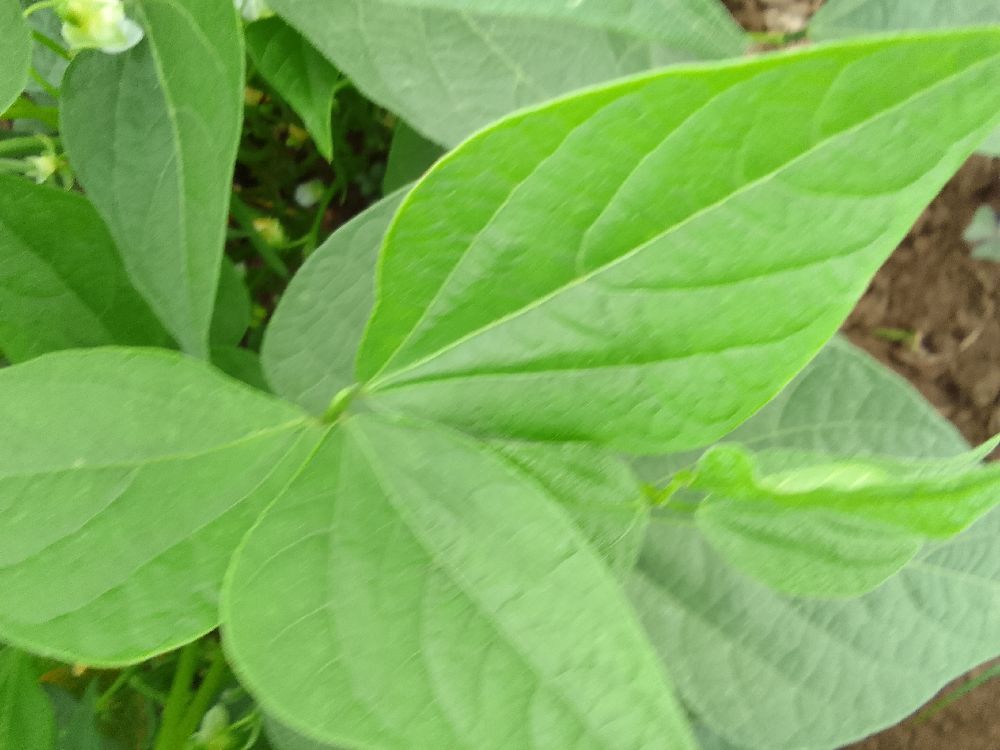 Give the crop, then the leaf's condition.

common bean, healthy
